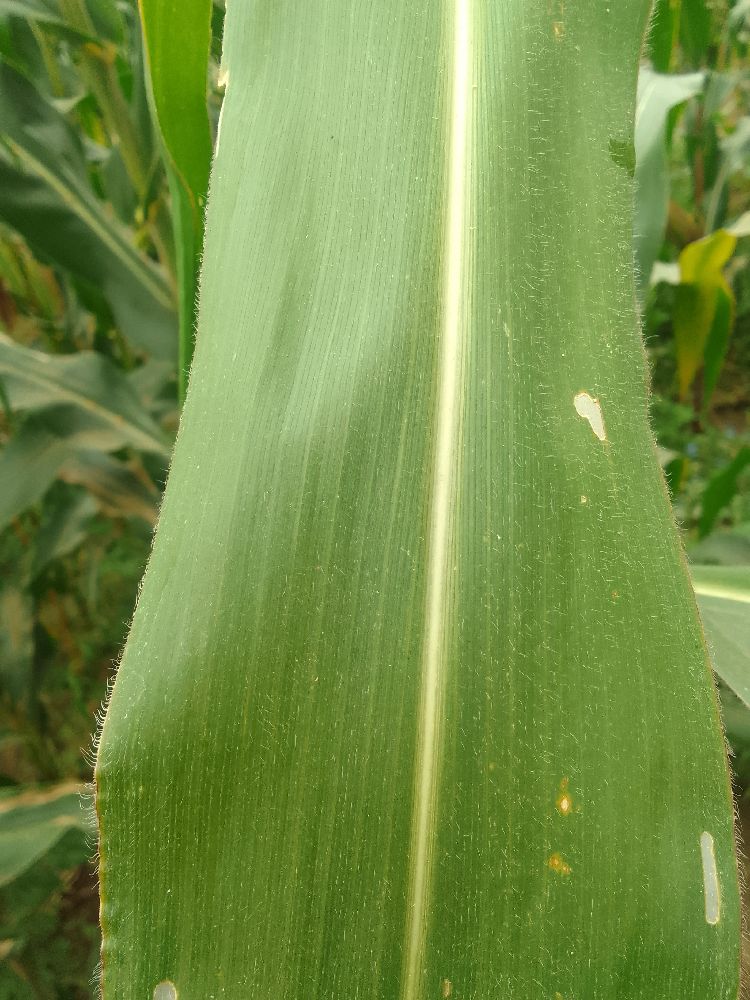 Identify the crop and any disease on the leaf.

maize, healthy
